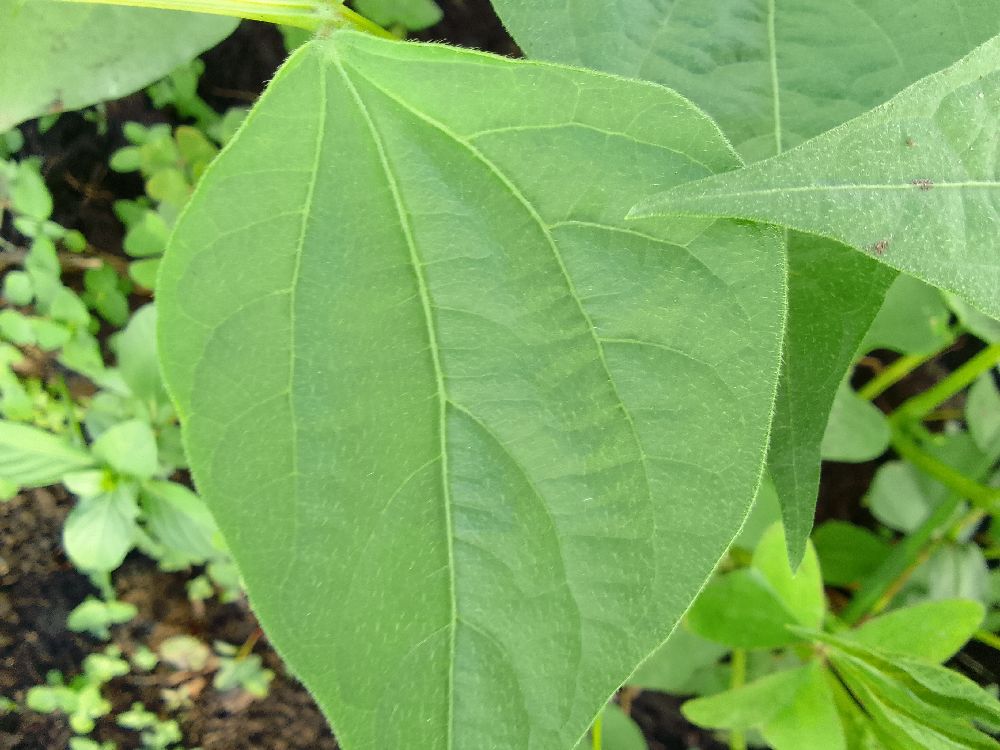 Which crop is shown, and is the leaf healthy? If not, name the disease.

common bean, healthy
